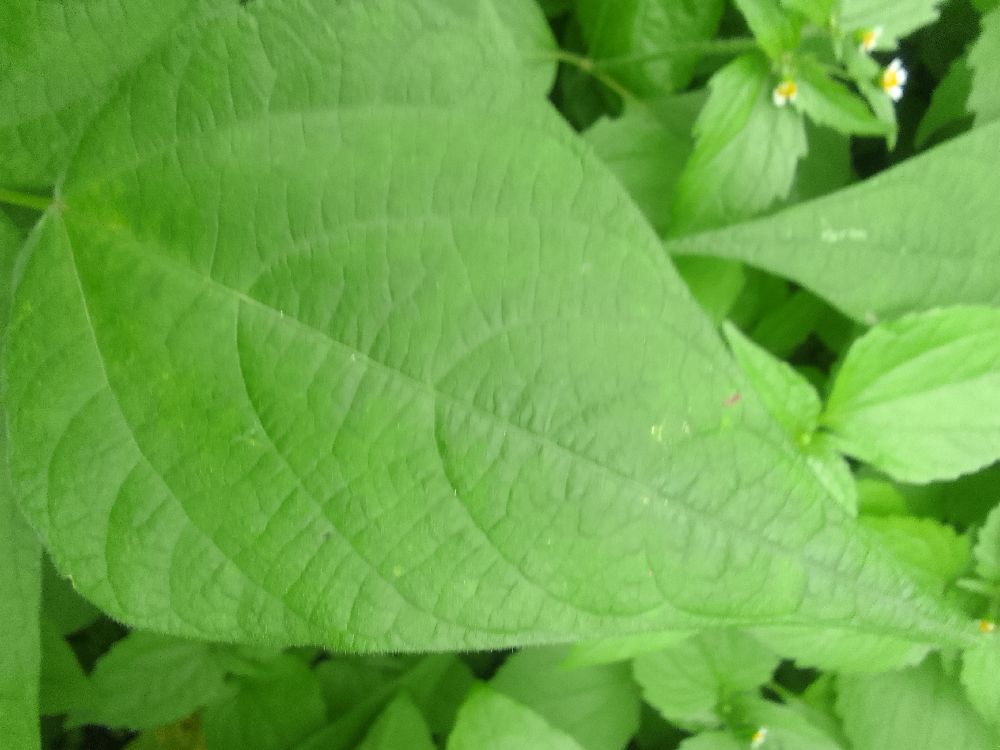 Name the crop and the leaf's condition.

common bean, healthy
